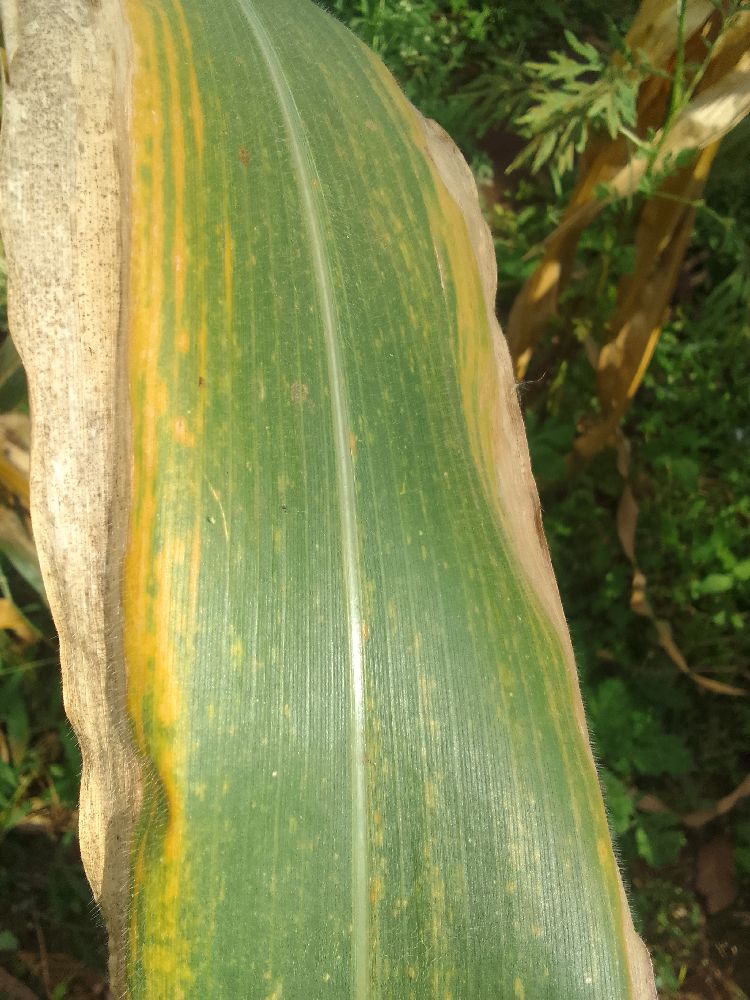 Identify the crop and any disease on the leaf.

maize, maize lethal necrosis
